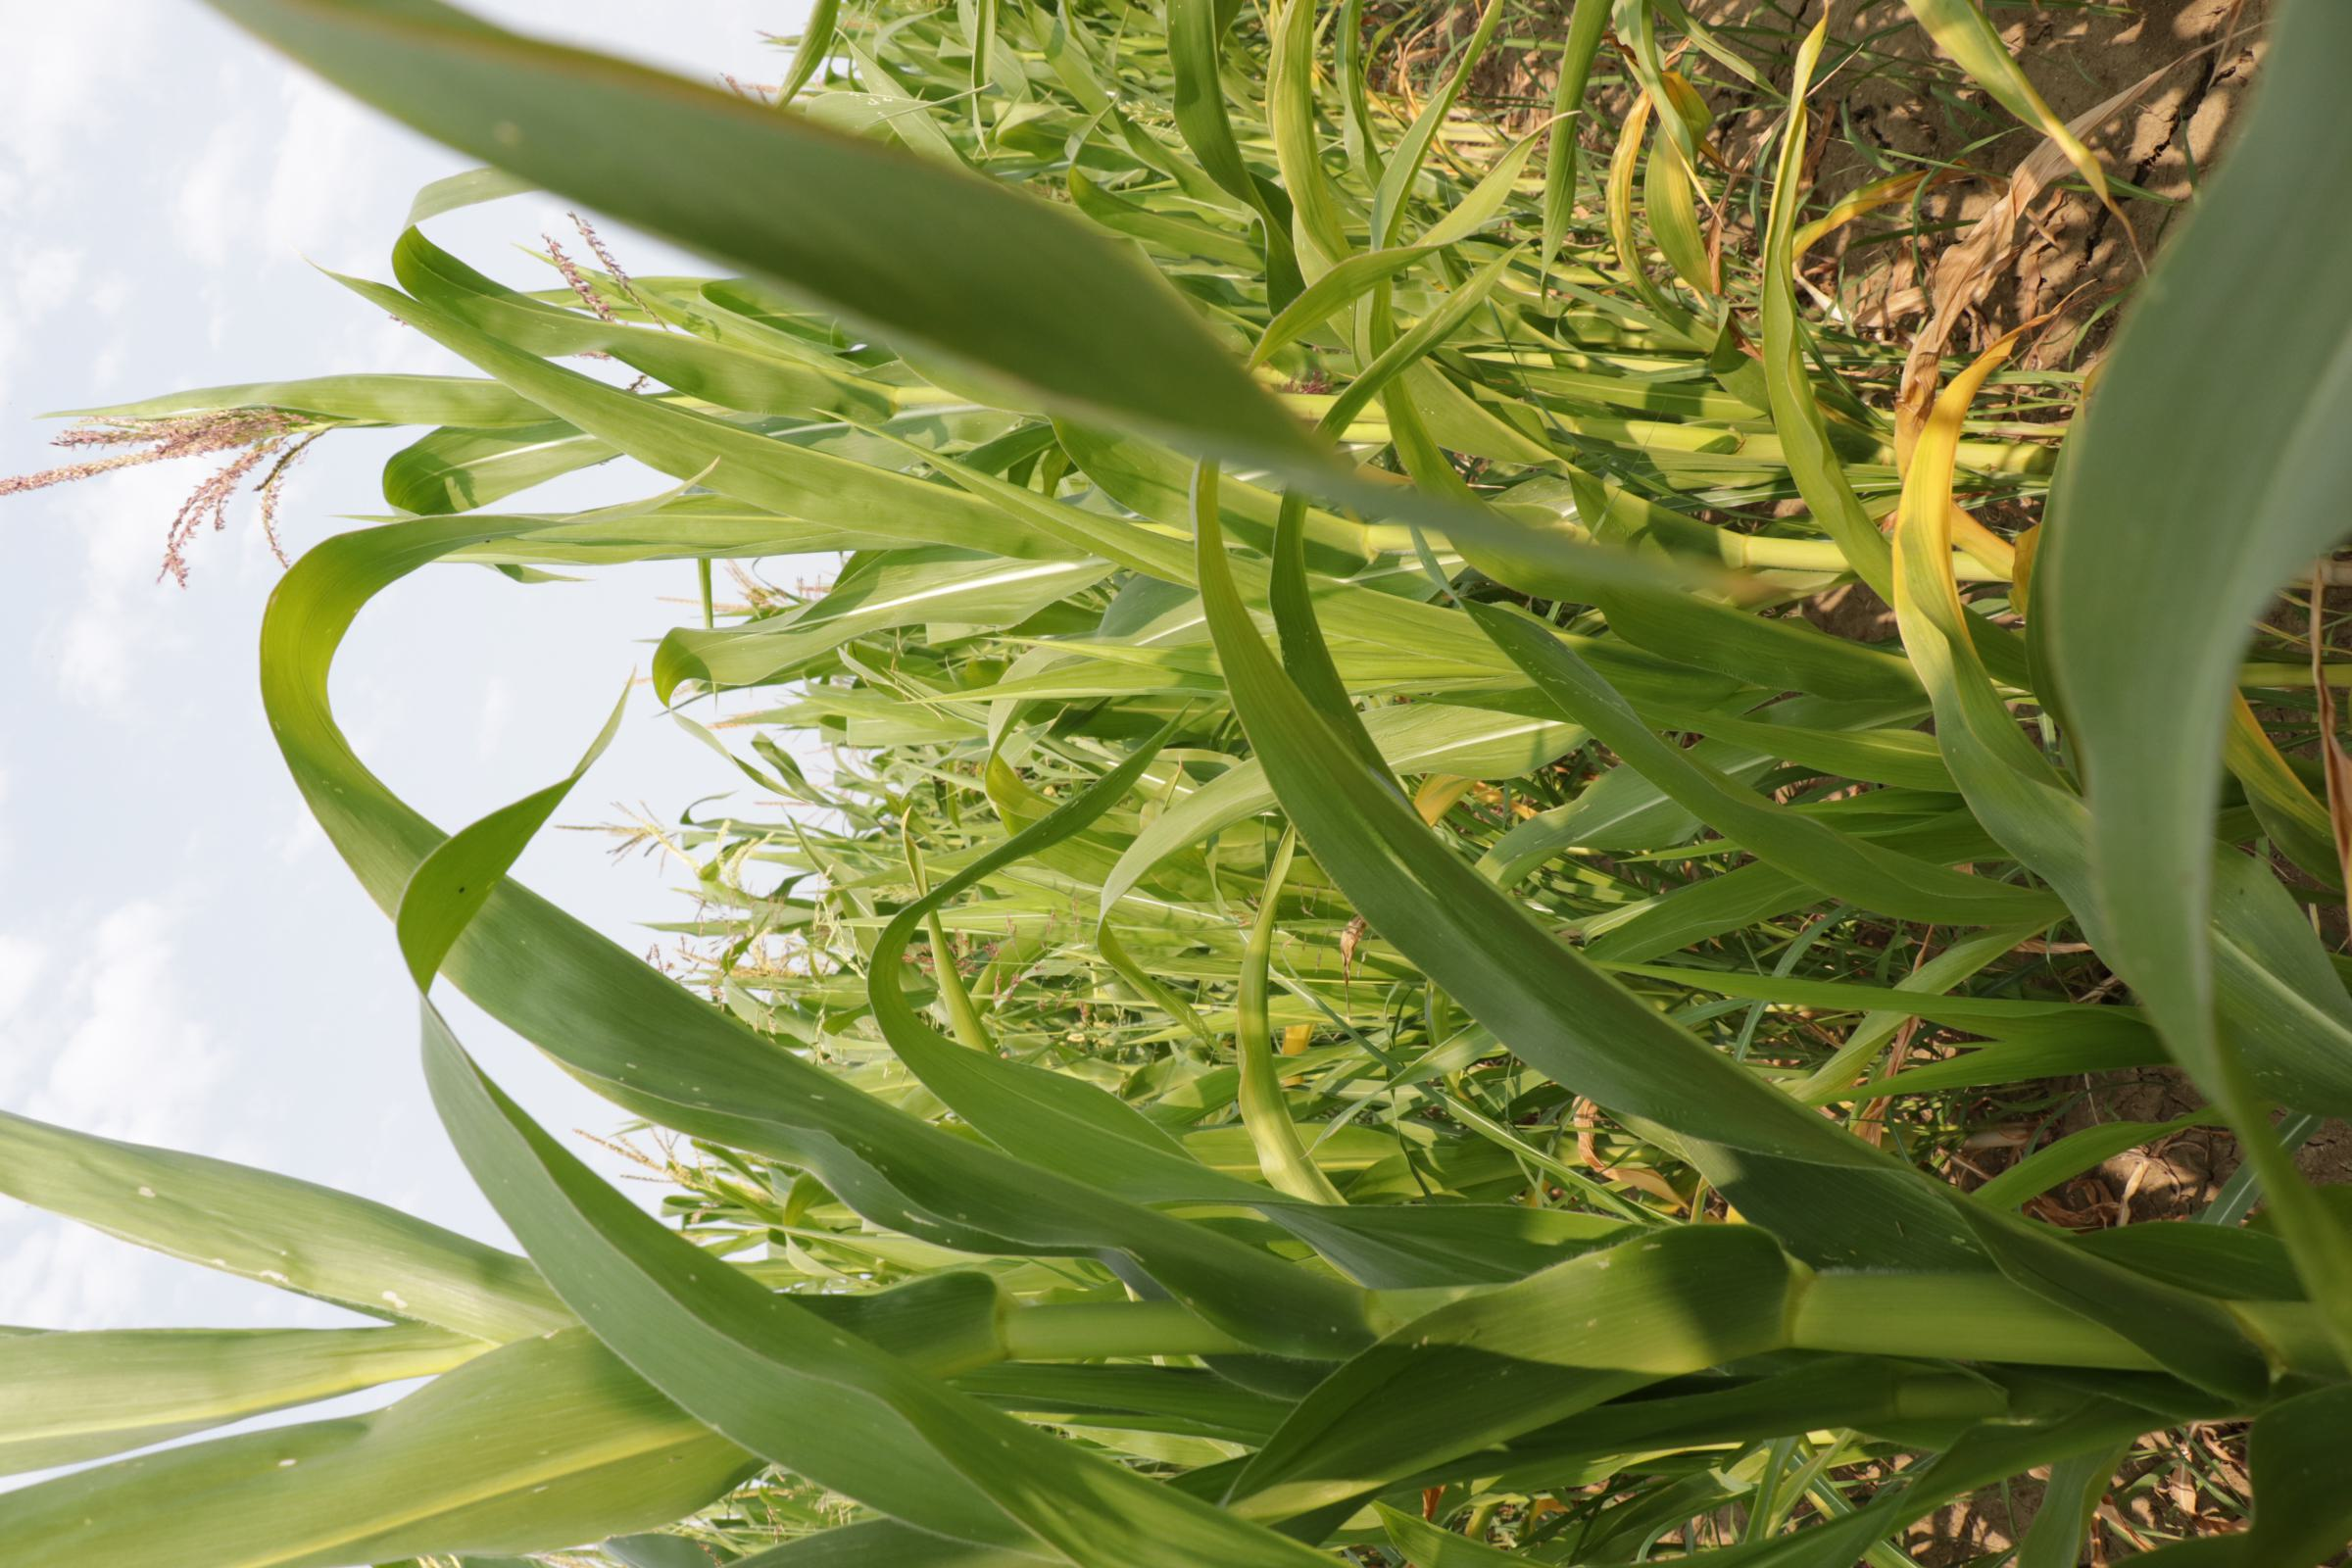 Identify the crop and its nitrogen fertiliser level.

maize, full nitrogen fertilisation
